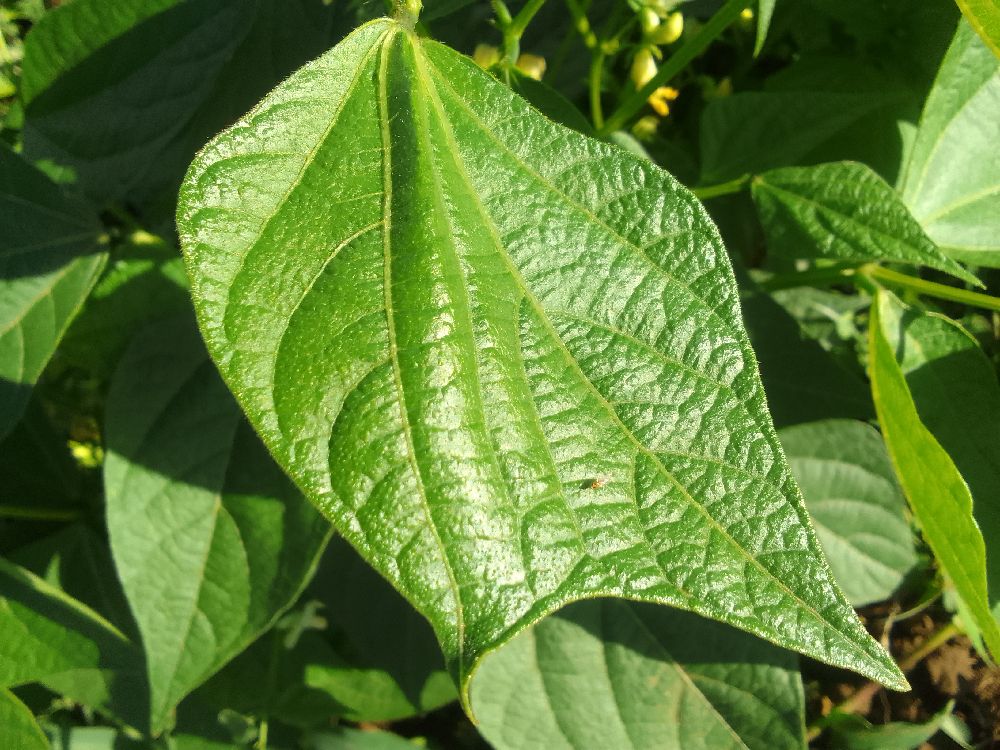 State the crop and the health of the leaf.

common bean, healthy
